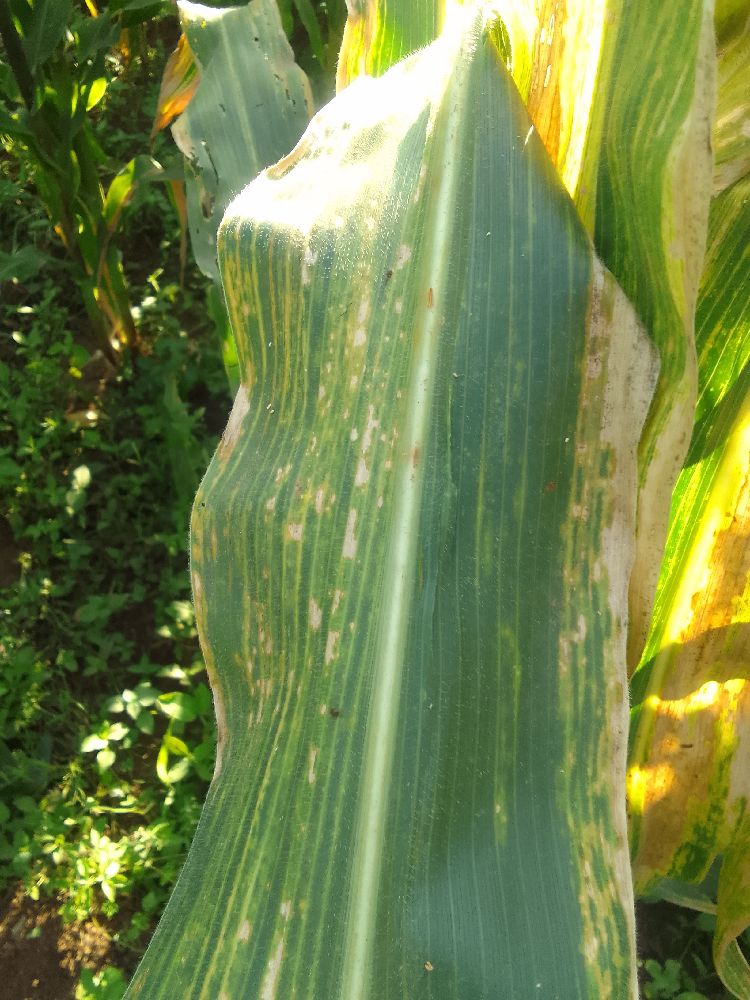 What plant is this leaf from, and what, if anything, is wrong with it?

maize, maize lethal necrosis
